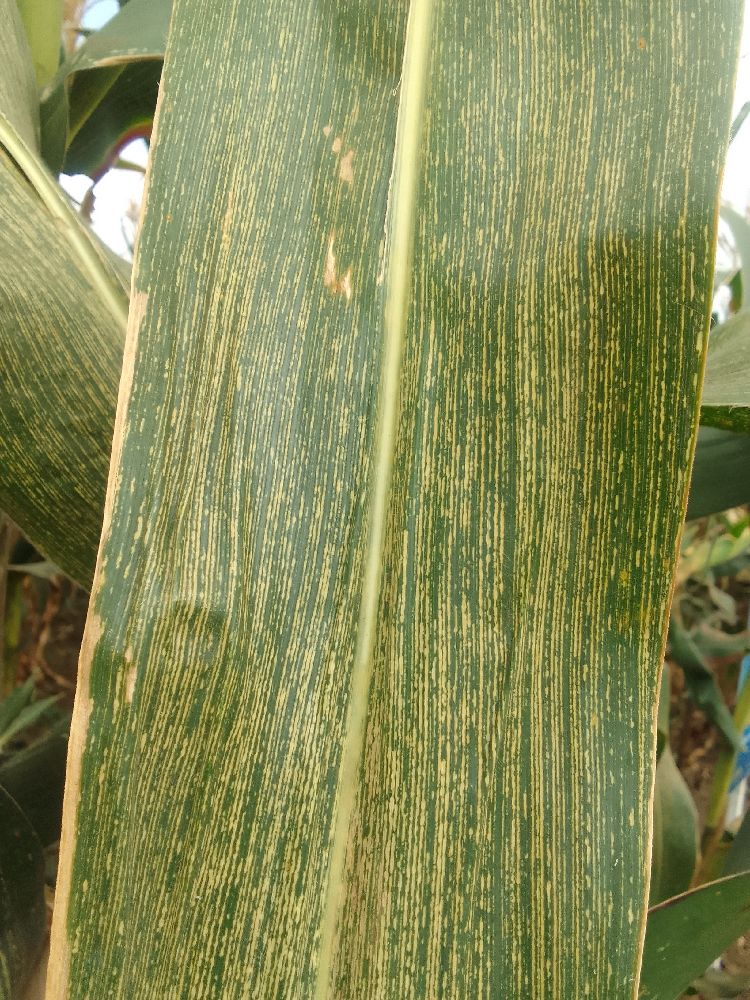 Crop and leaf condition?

maize, maize streak virus
